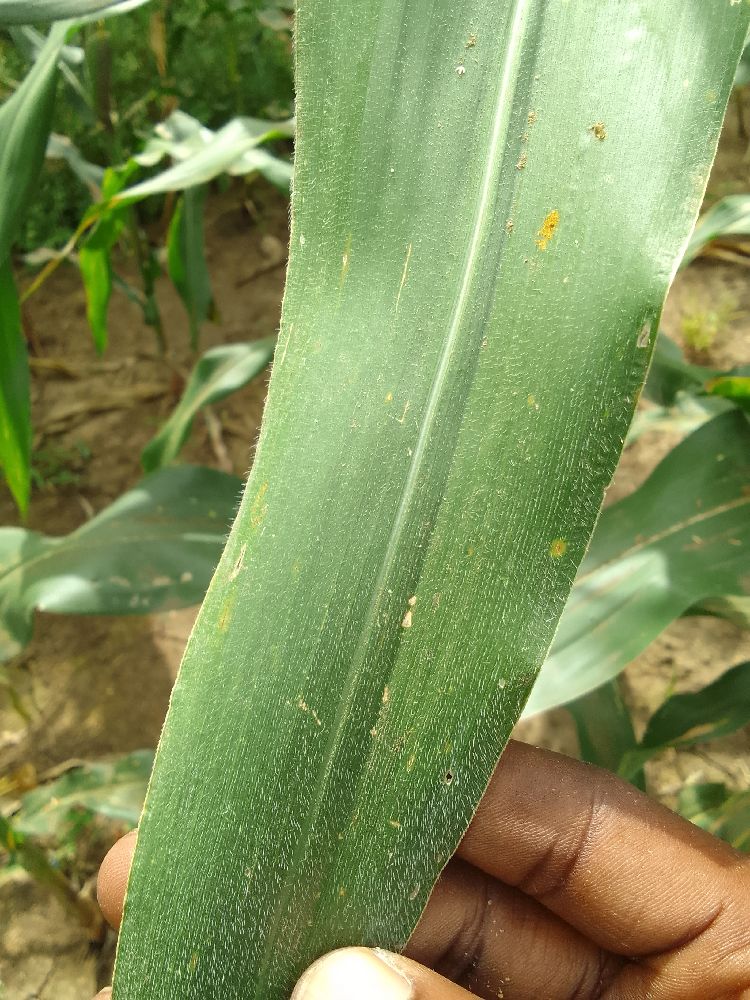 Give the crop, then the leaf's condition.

maize, healthy
